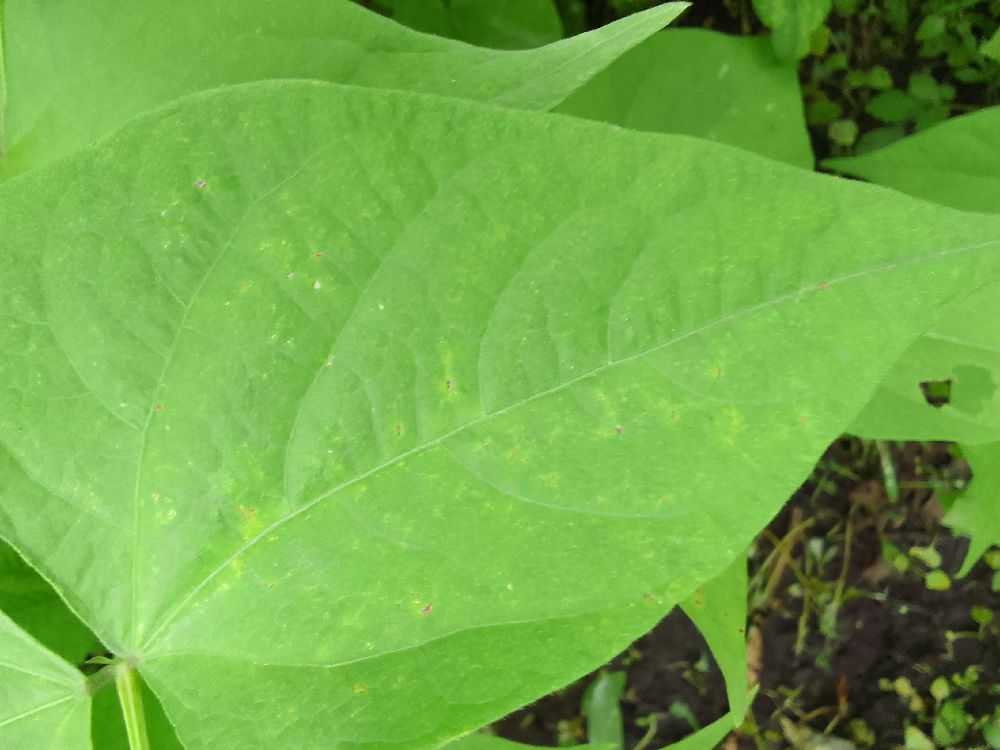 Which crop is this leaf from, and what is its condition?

common bean, healthy
